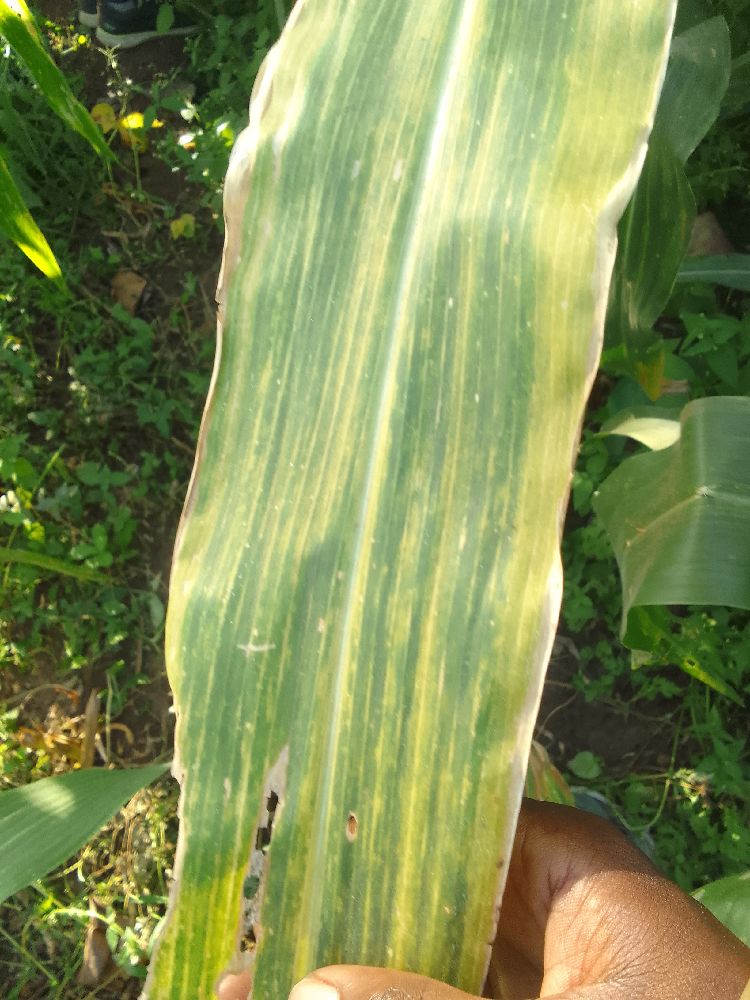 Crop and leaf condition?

maize, maize lethal necrosis
